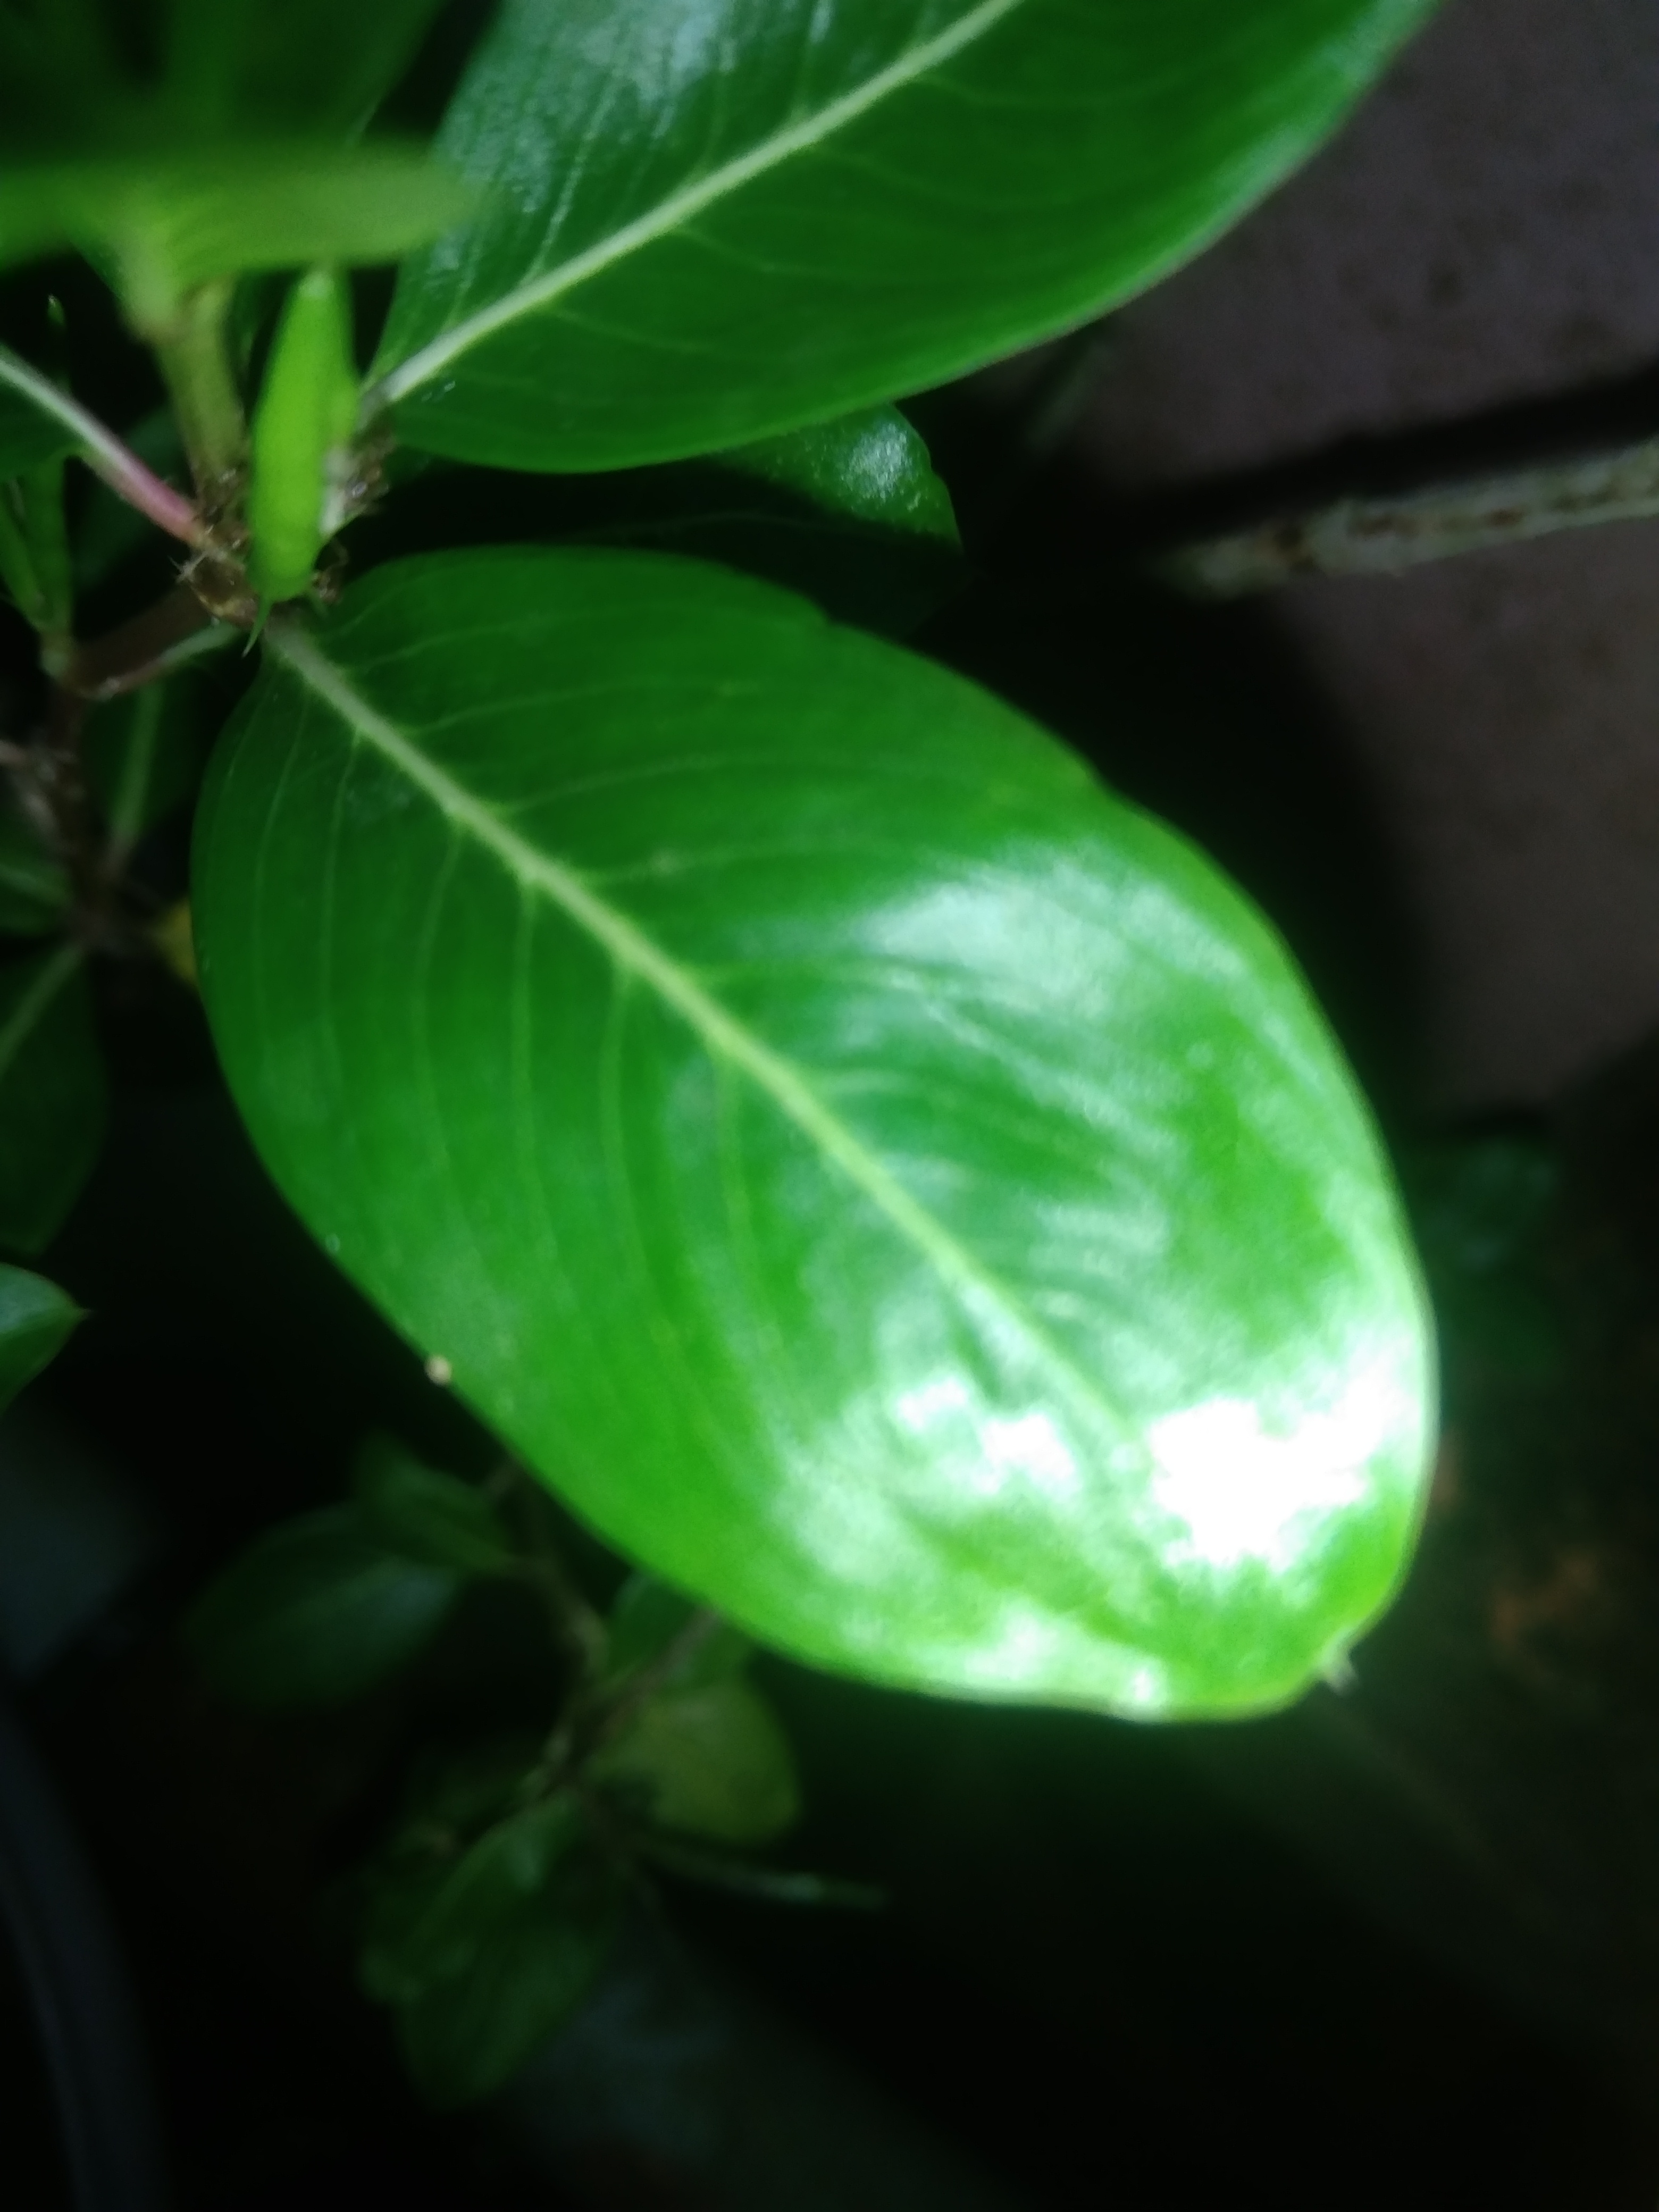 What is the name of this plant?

rose periwinkle
